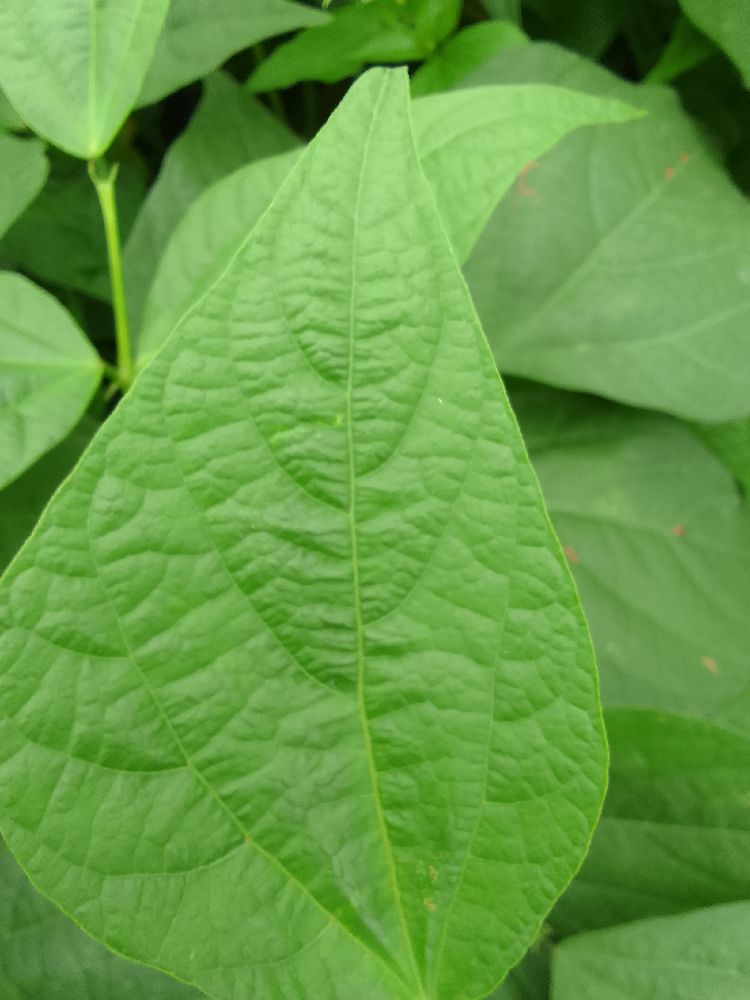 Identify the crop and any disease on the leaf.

common bean, healthy
